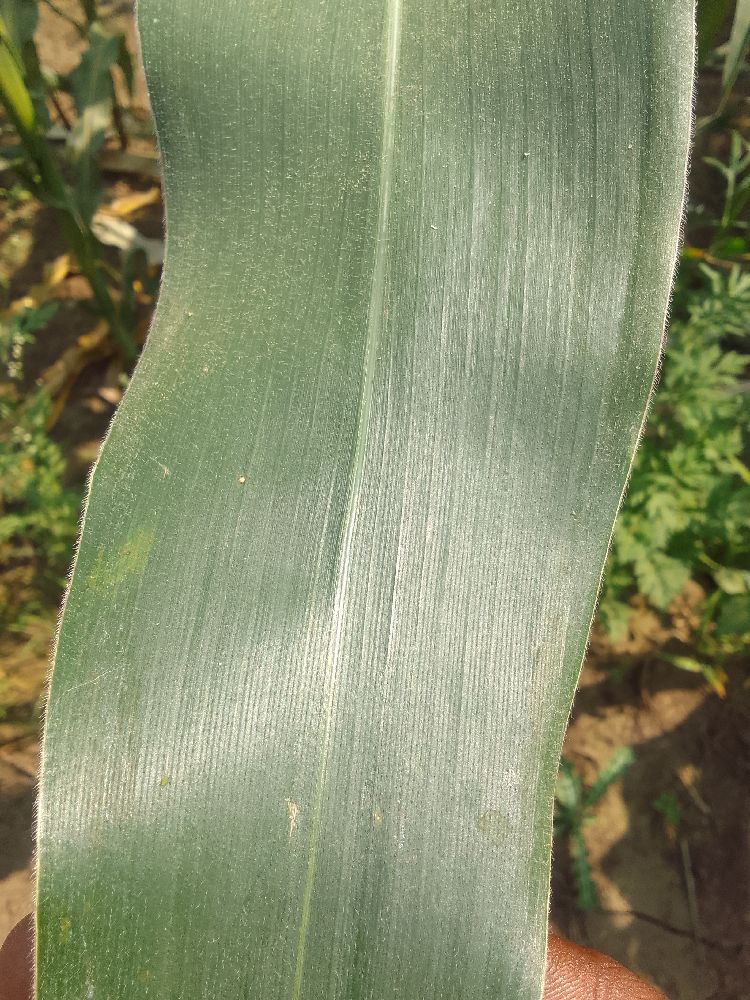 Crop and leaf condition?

maize, healthy
